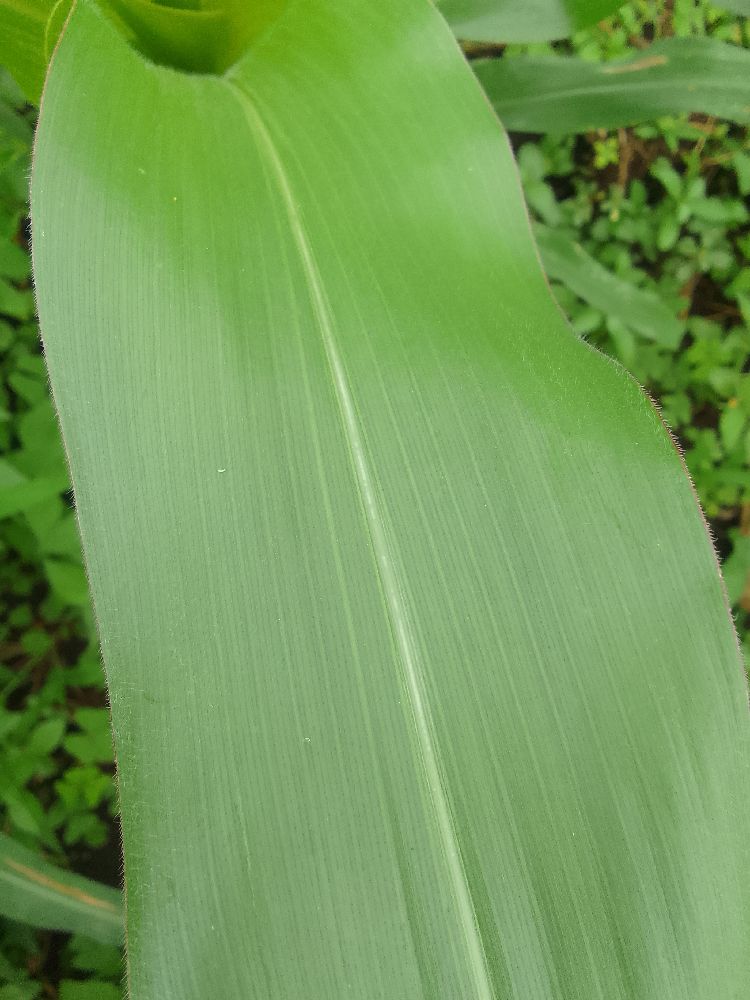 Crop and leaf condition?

maize, healthy
